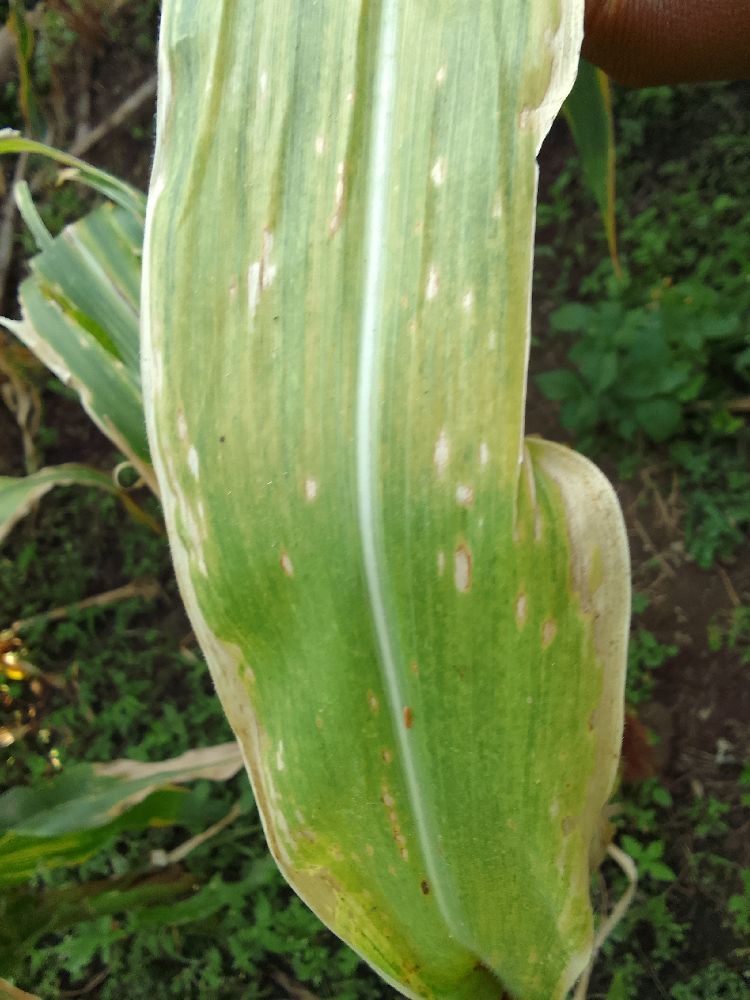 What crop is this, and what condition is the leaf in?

maize, maize lethal necrosis
